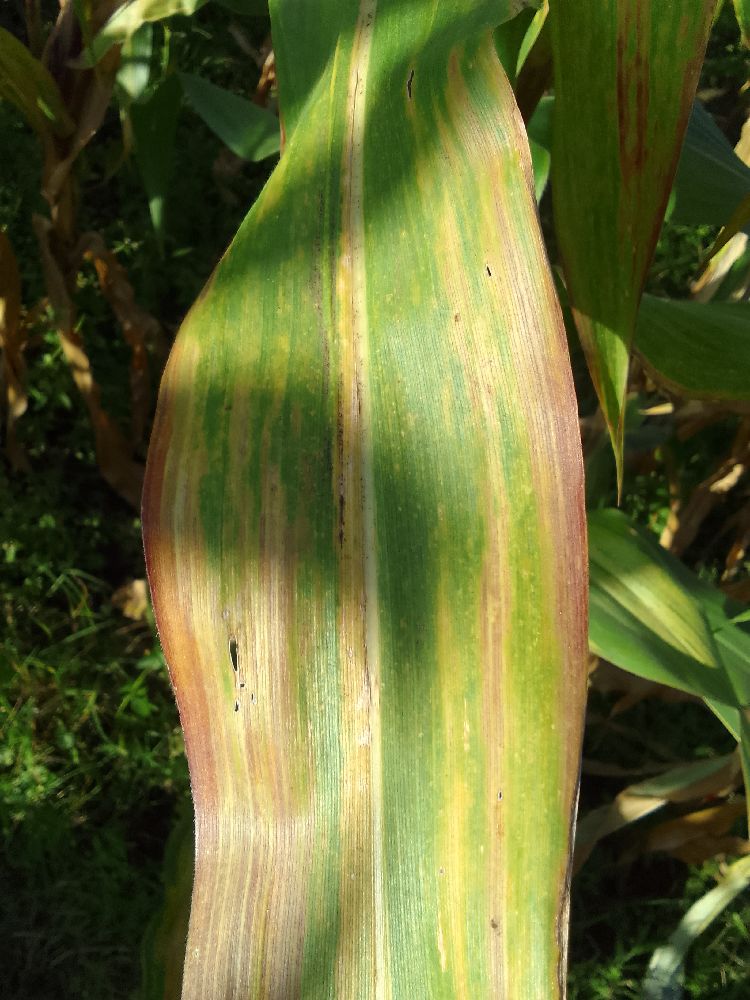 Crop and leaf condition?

maize, maize lethal necrosis
